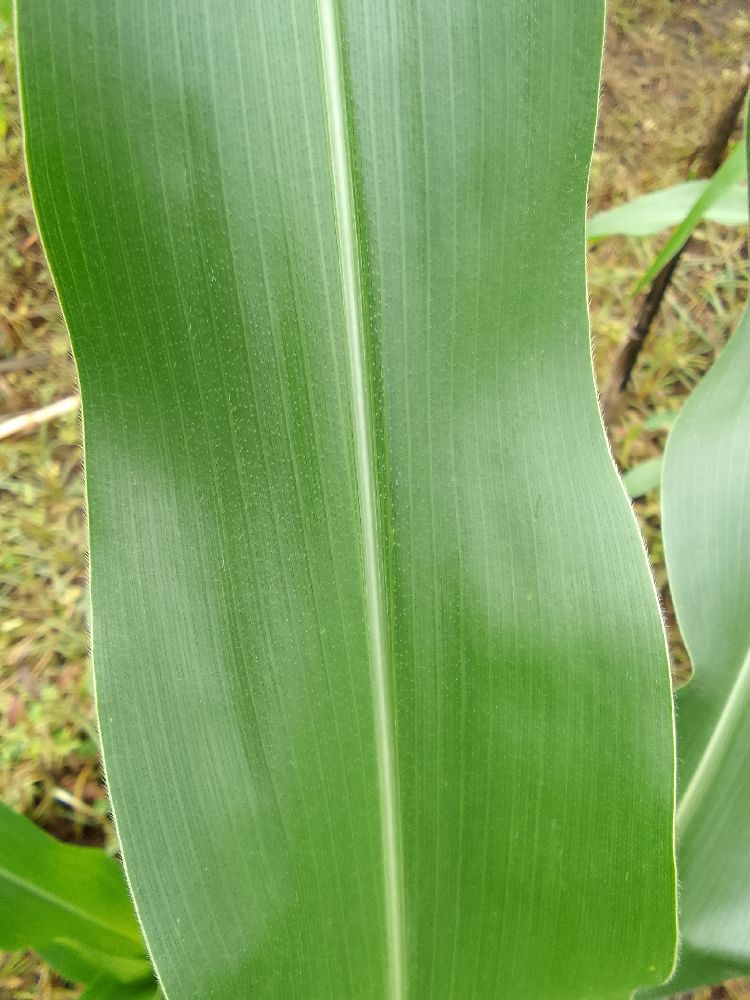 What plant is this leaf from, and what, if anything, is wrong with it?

maize, healthy
